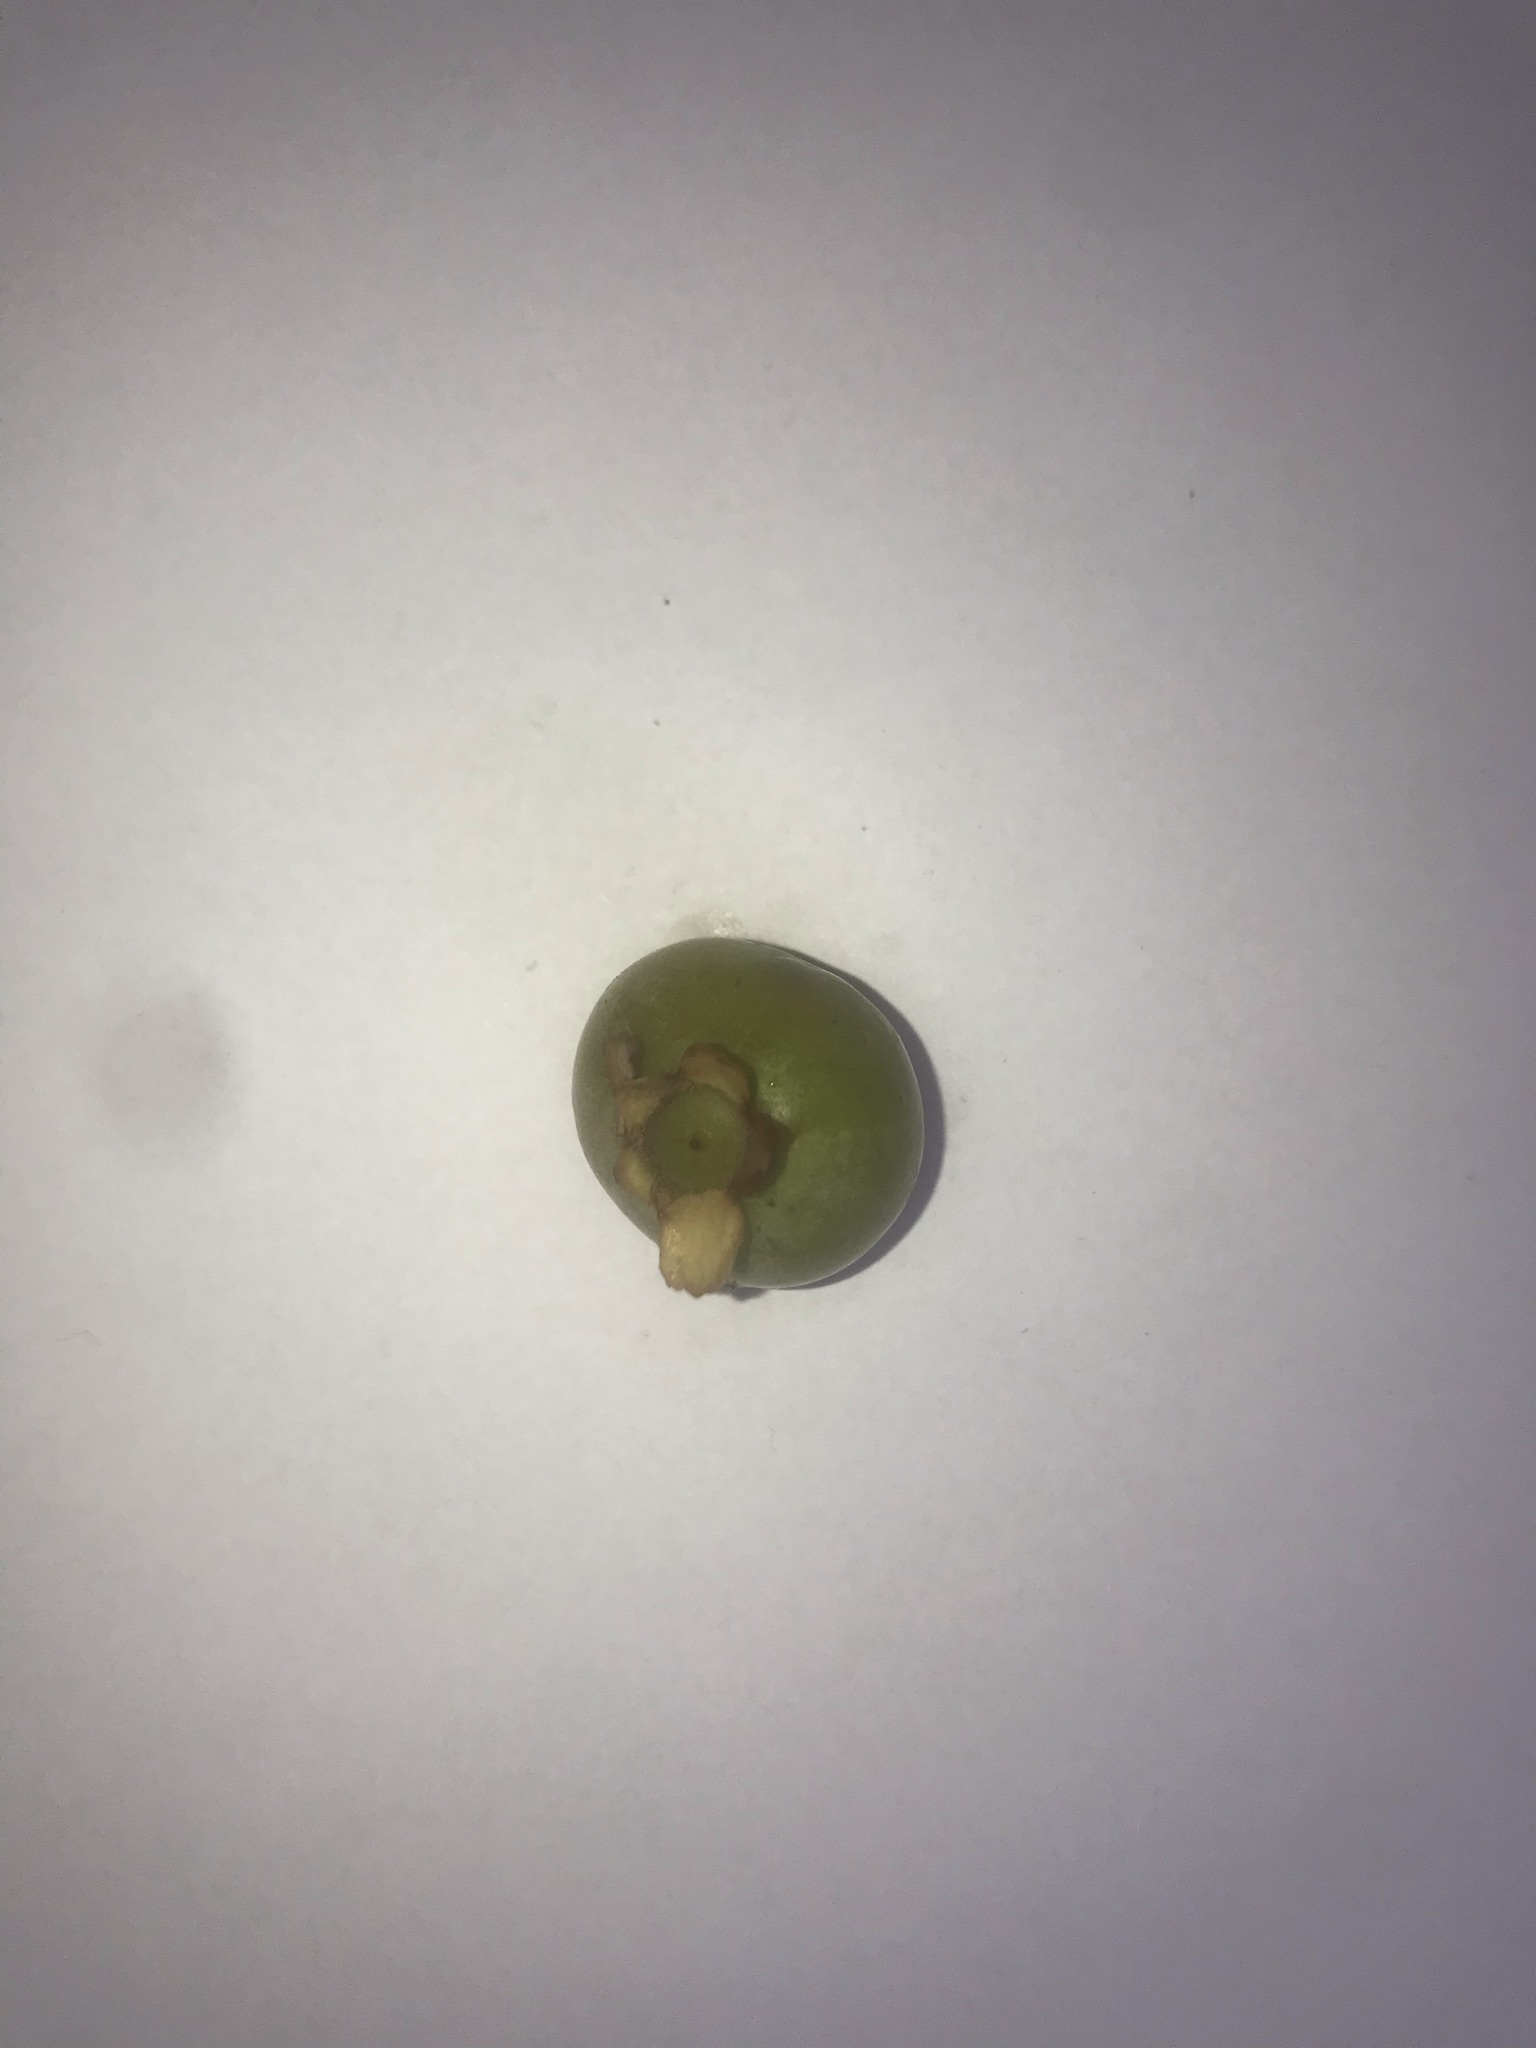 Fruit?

gabiroba
